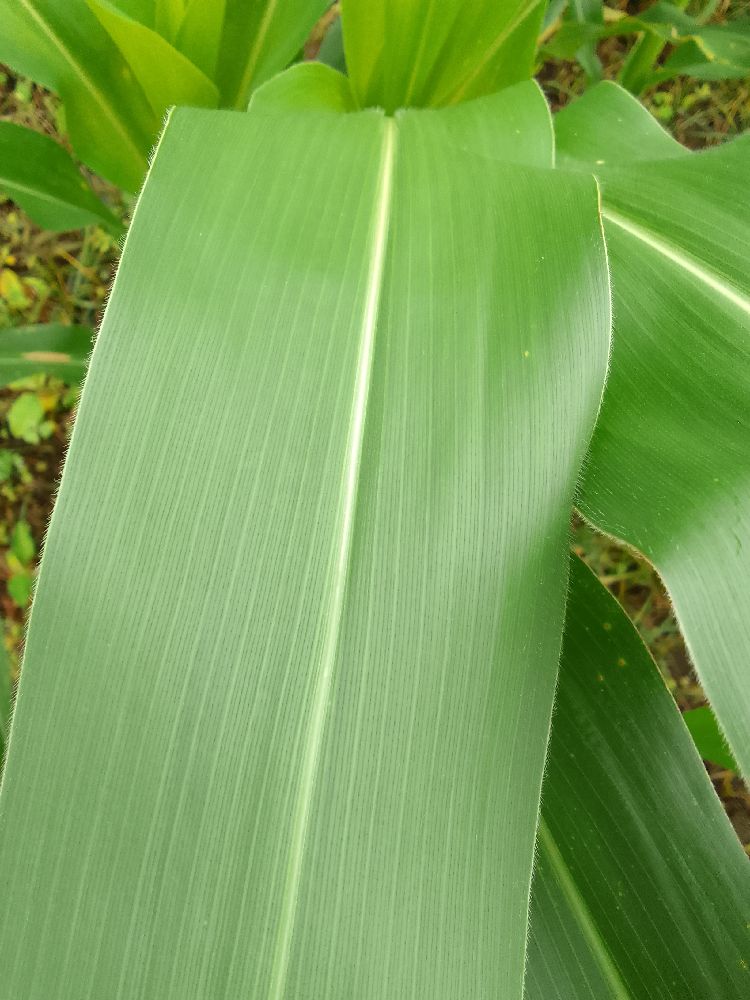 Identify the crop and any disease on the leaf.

maize, healthy
